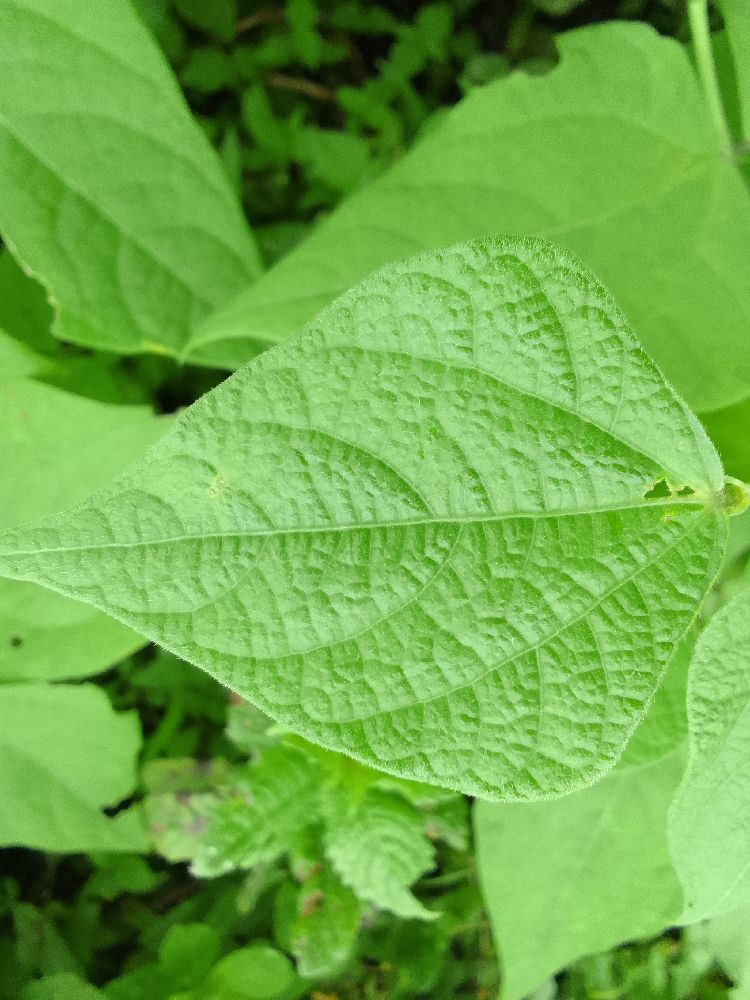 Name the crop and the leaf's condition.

common bean, healthy
